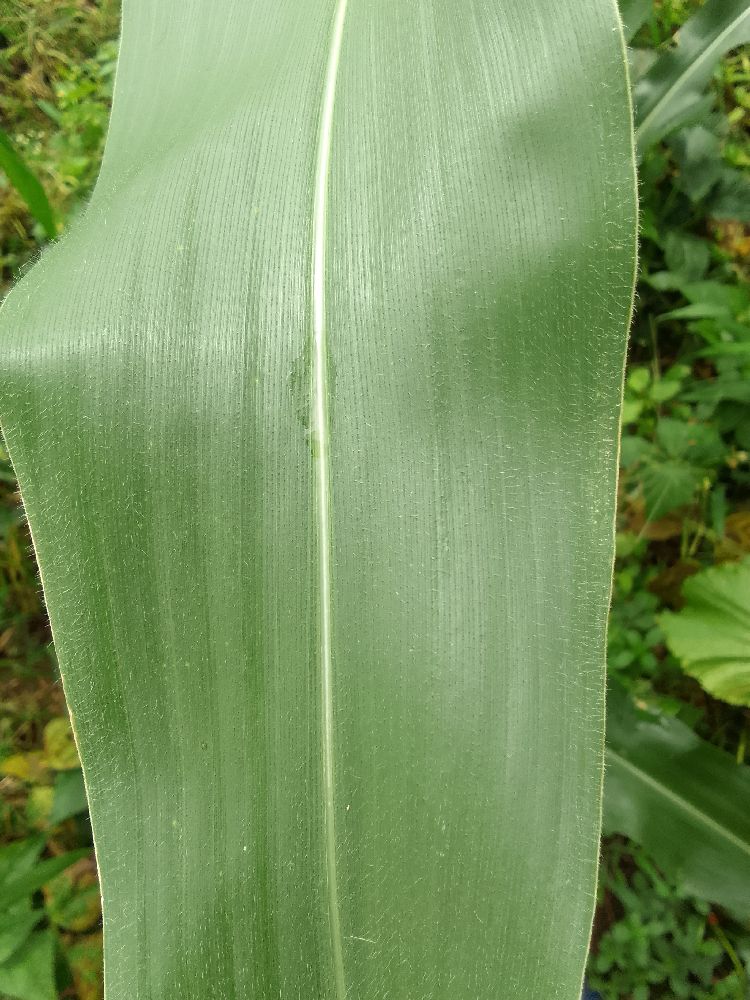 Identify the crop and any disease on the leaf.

maize, healthy
